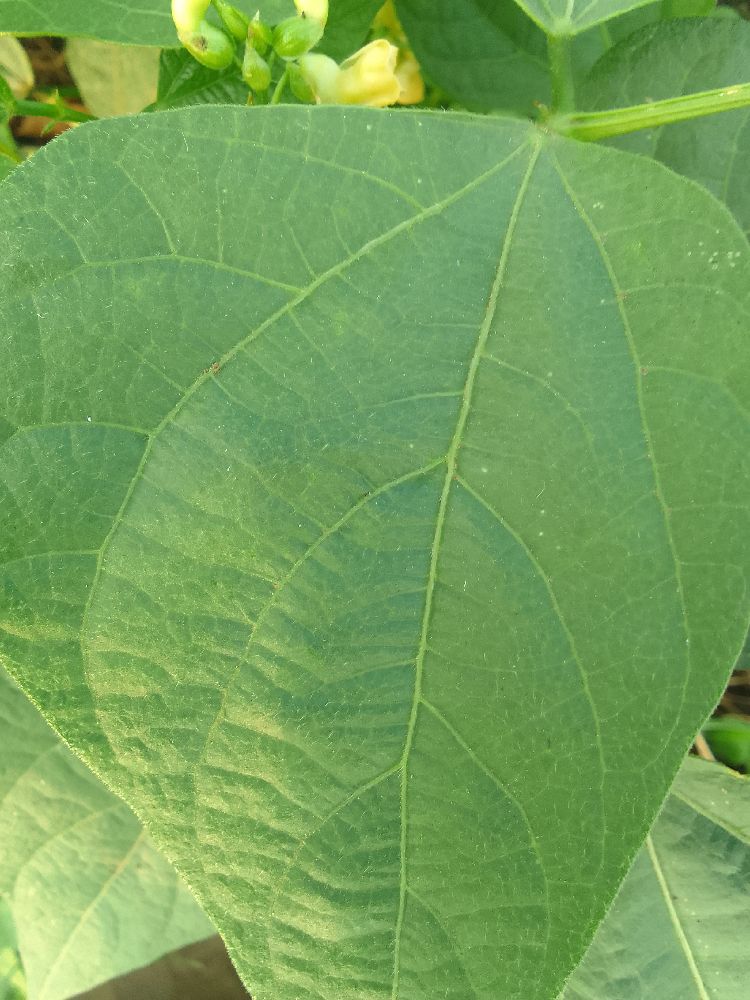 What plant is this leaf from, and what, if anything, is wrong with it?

common bean, healthy
